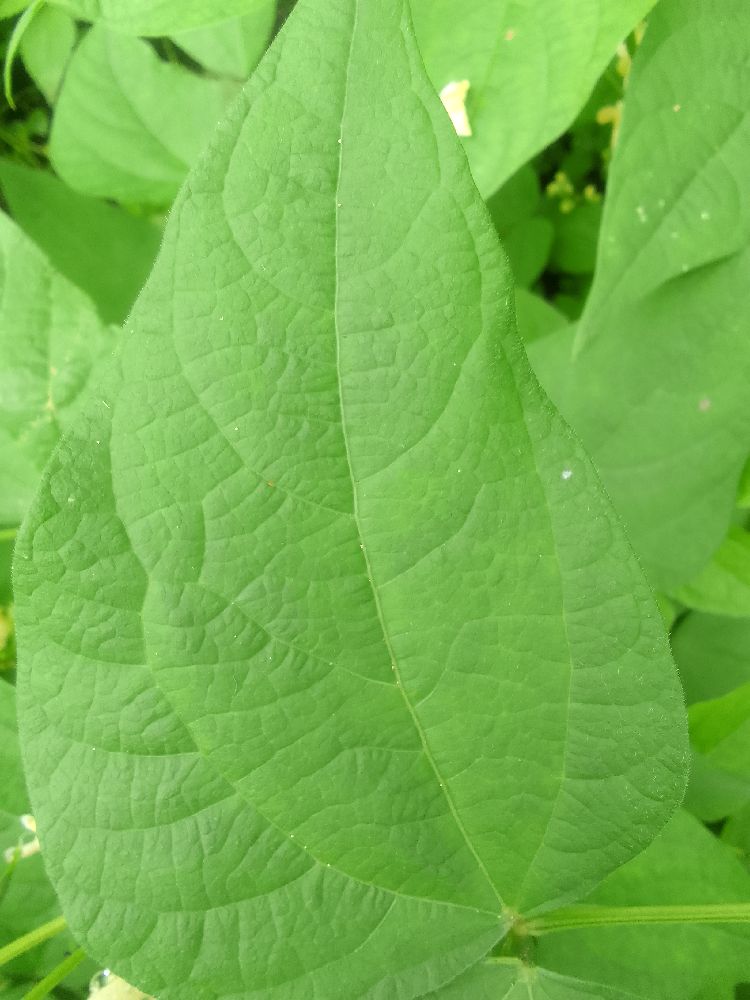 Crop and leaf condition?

common bean, healthy
